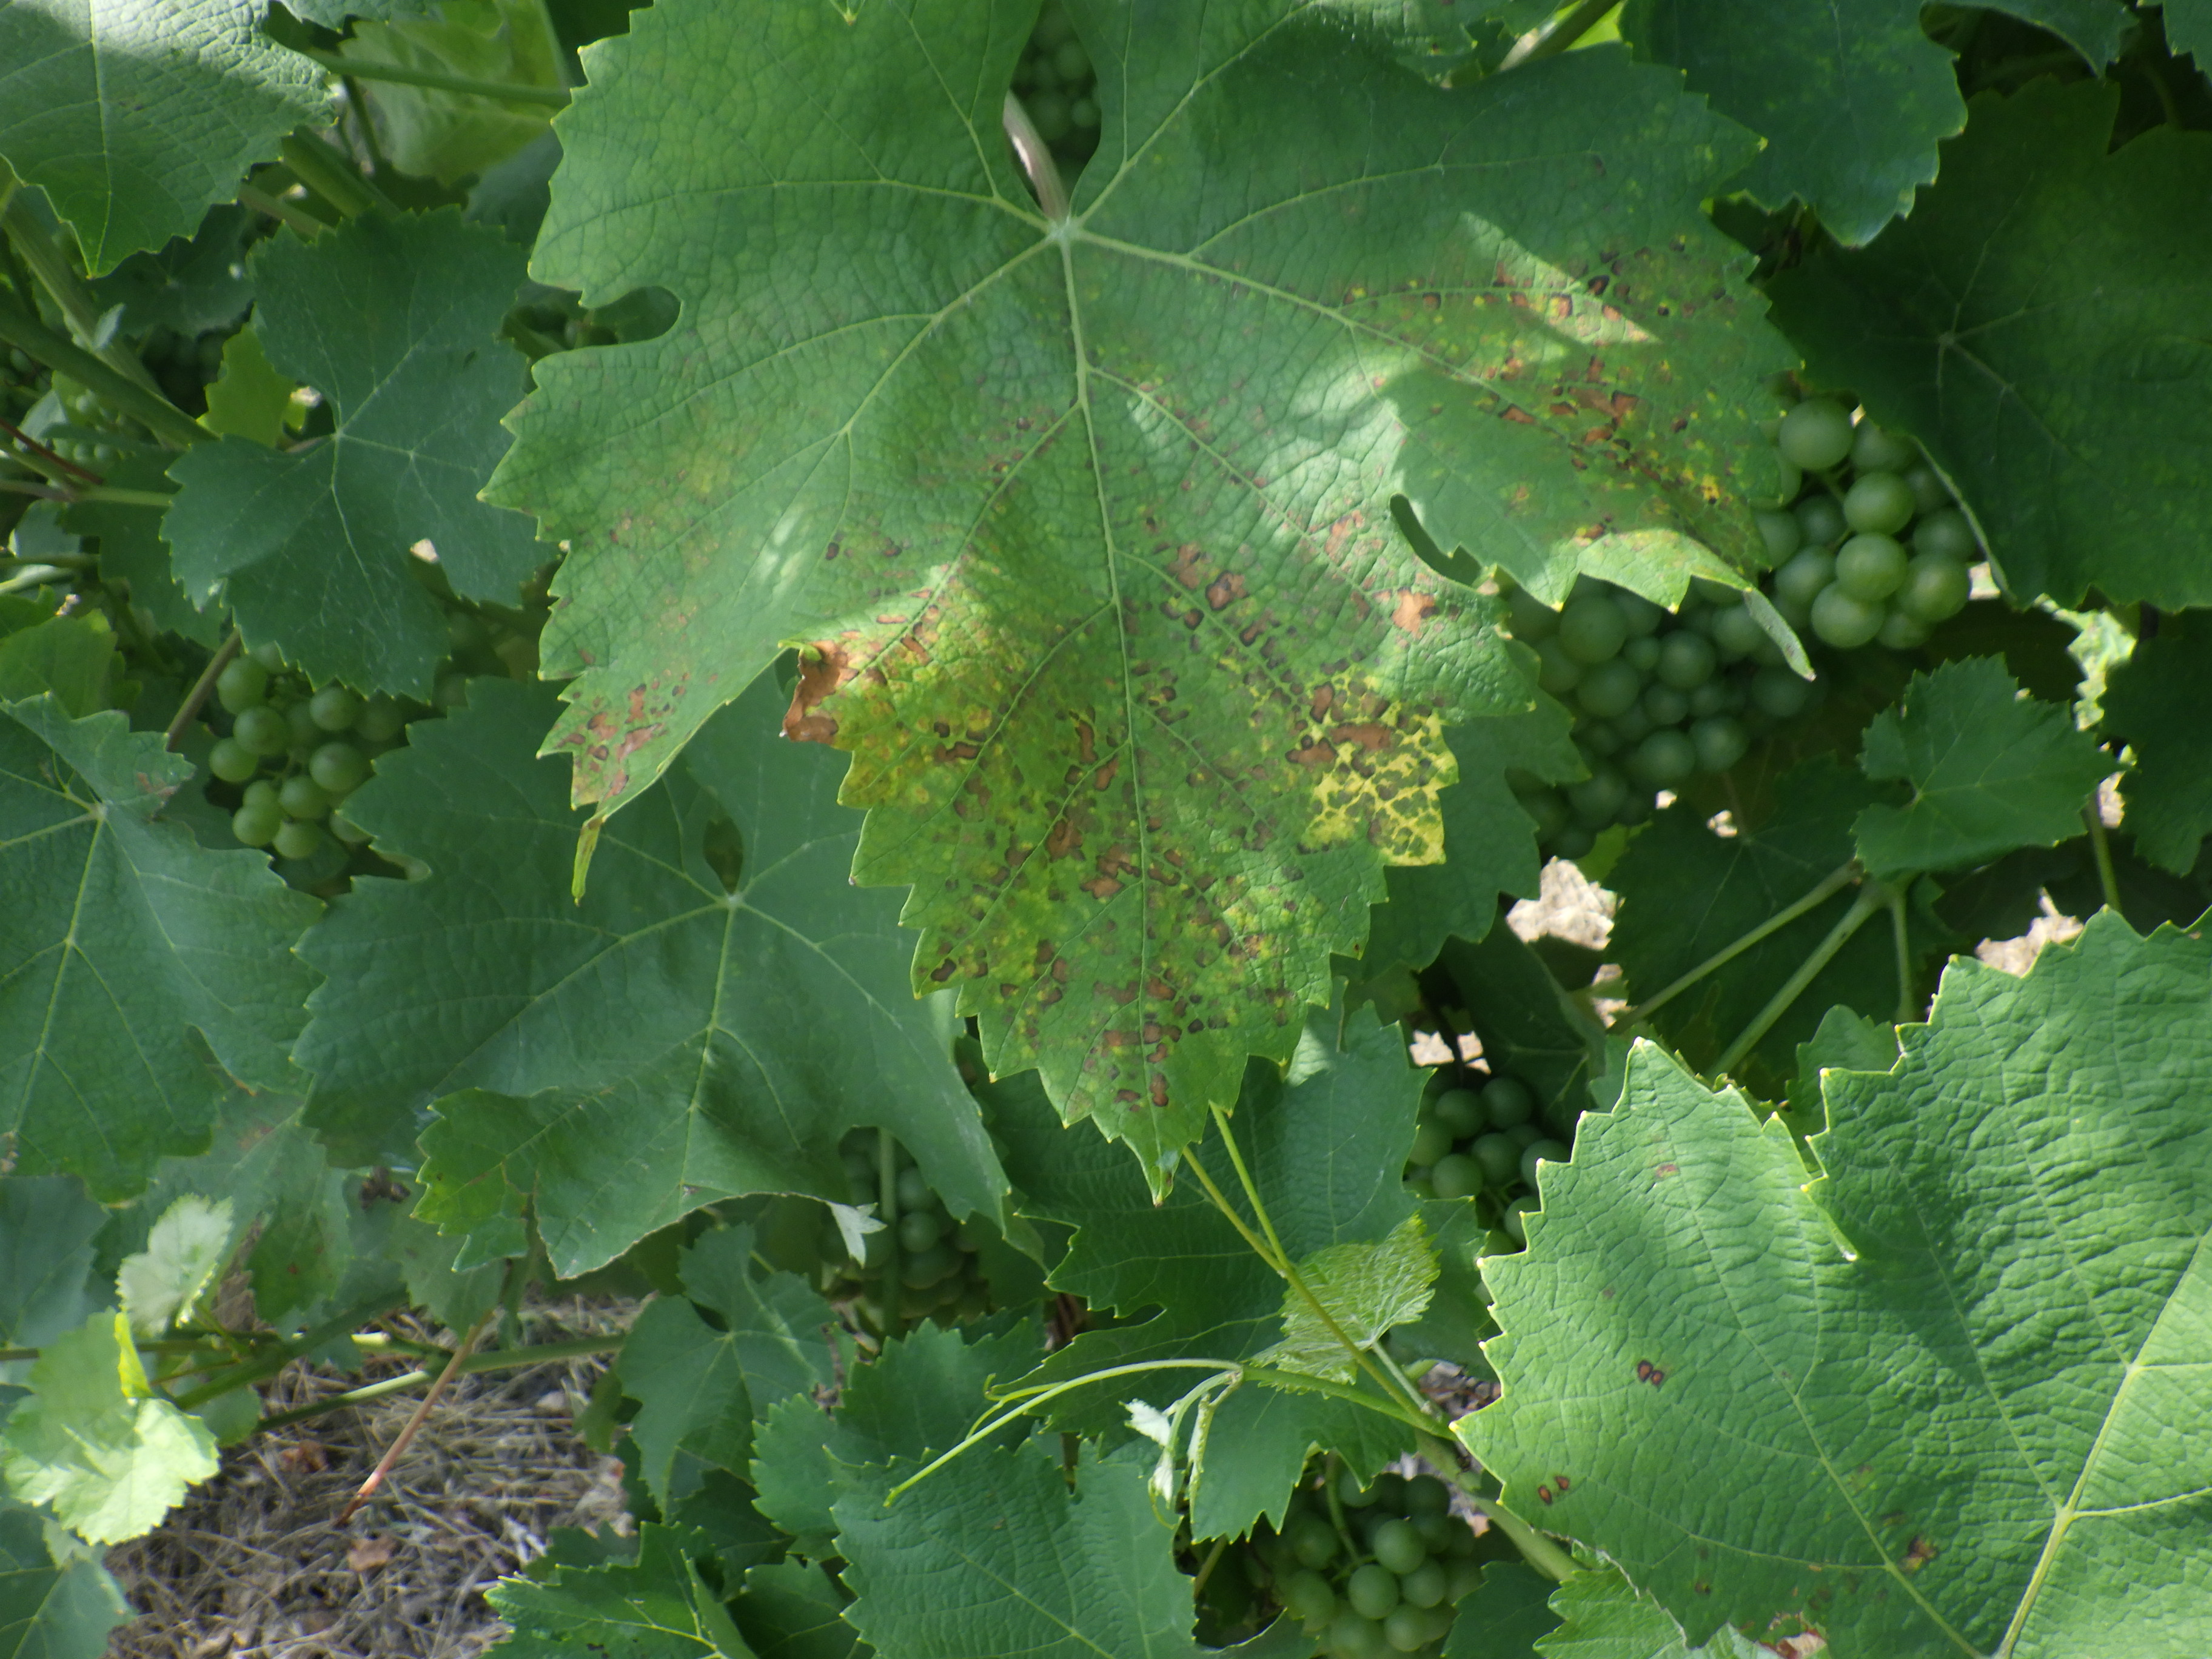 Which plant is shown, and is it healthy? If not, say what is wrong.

grapevine, black rot, downy mildew
